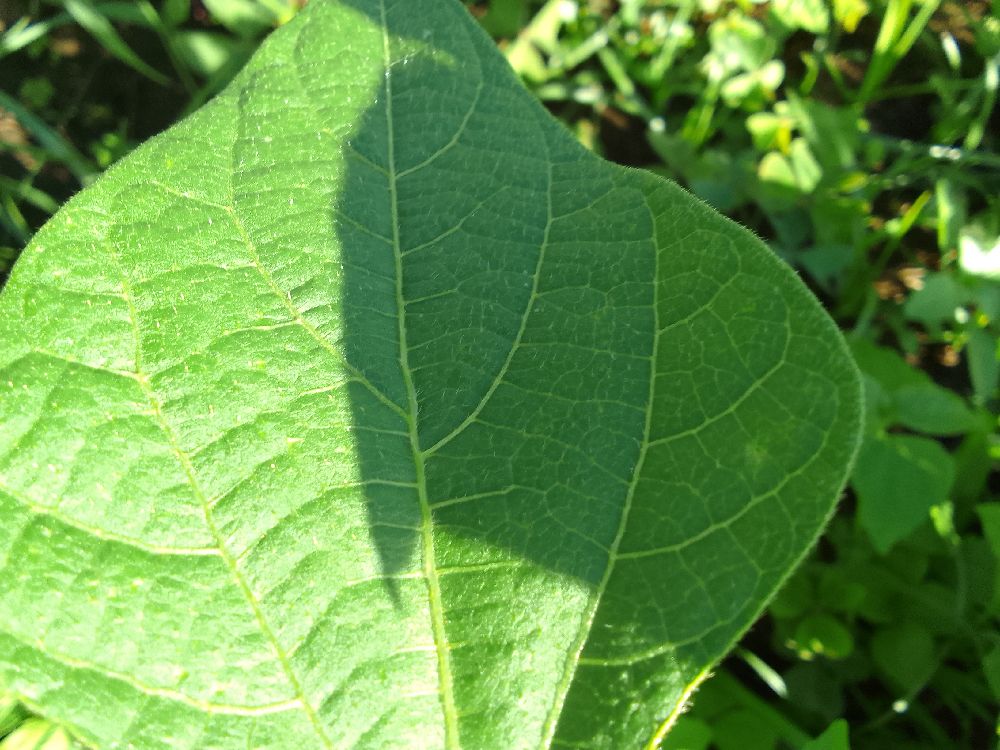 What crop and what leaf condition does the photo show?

common bean, healthy
